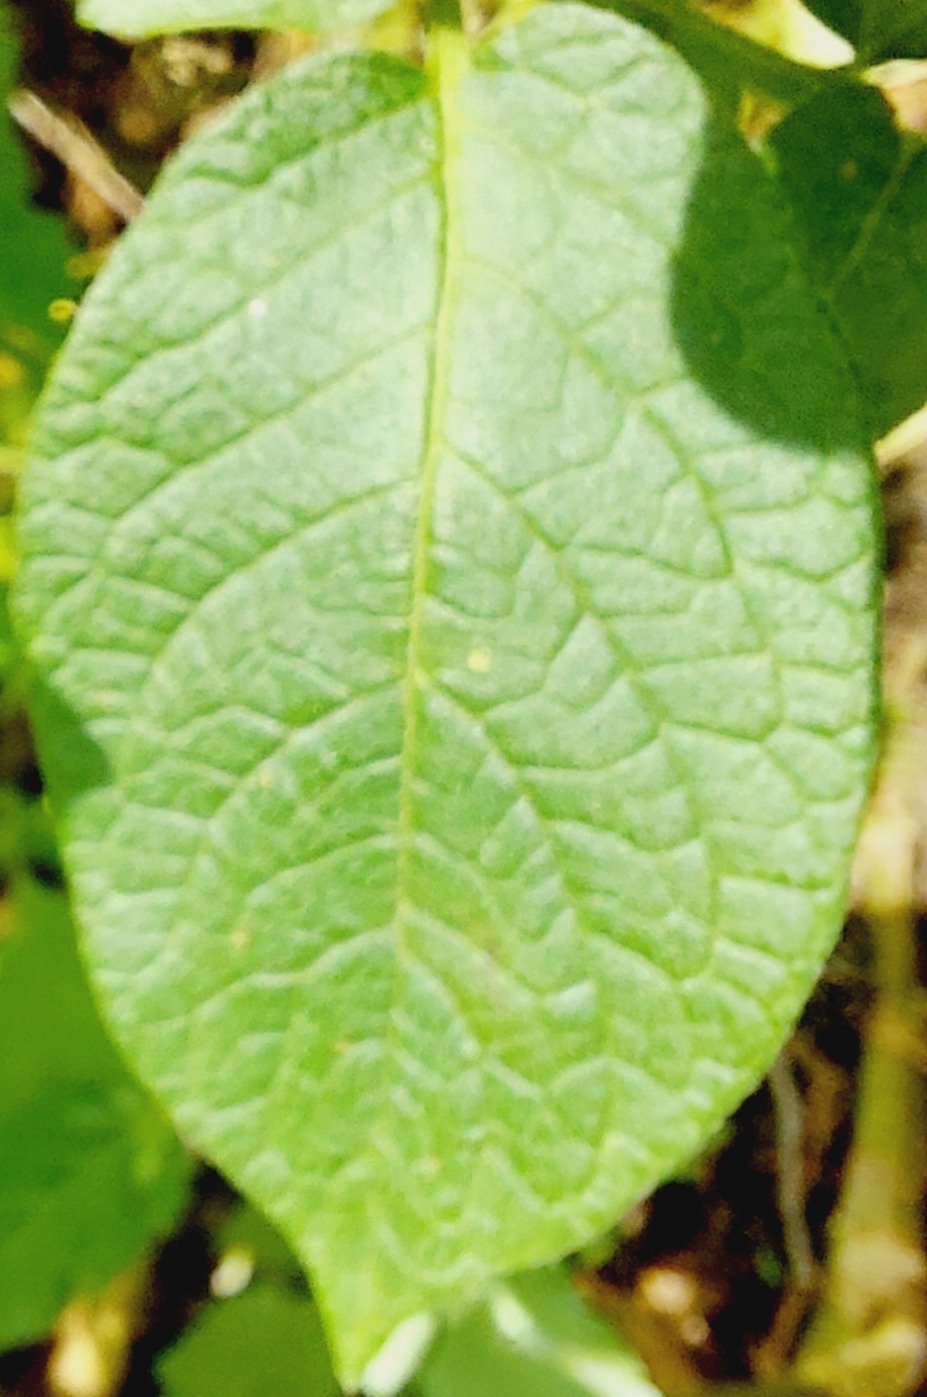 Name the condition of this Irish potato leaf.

healthy
